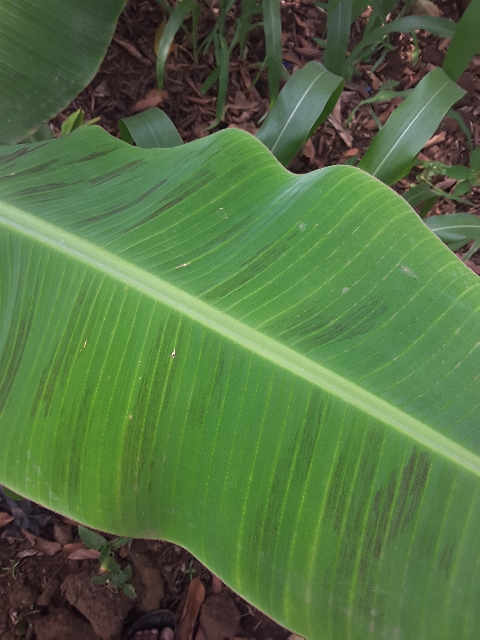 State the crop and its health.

banana, healthy
